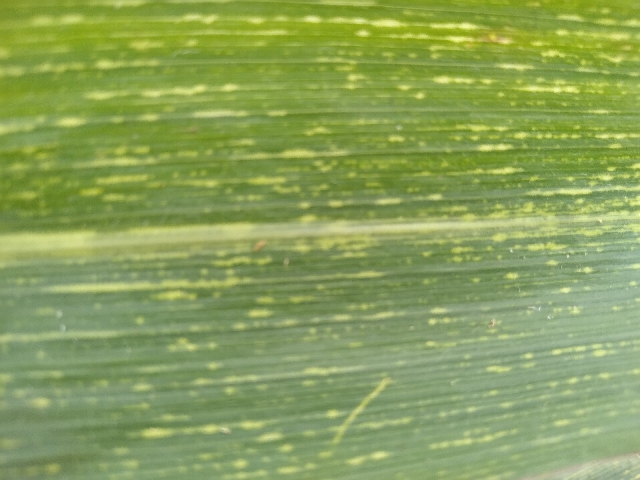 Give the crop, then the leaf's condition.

maize, maize streak virus
